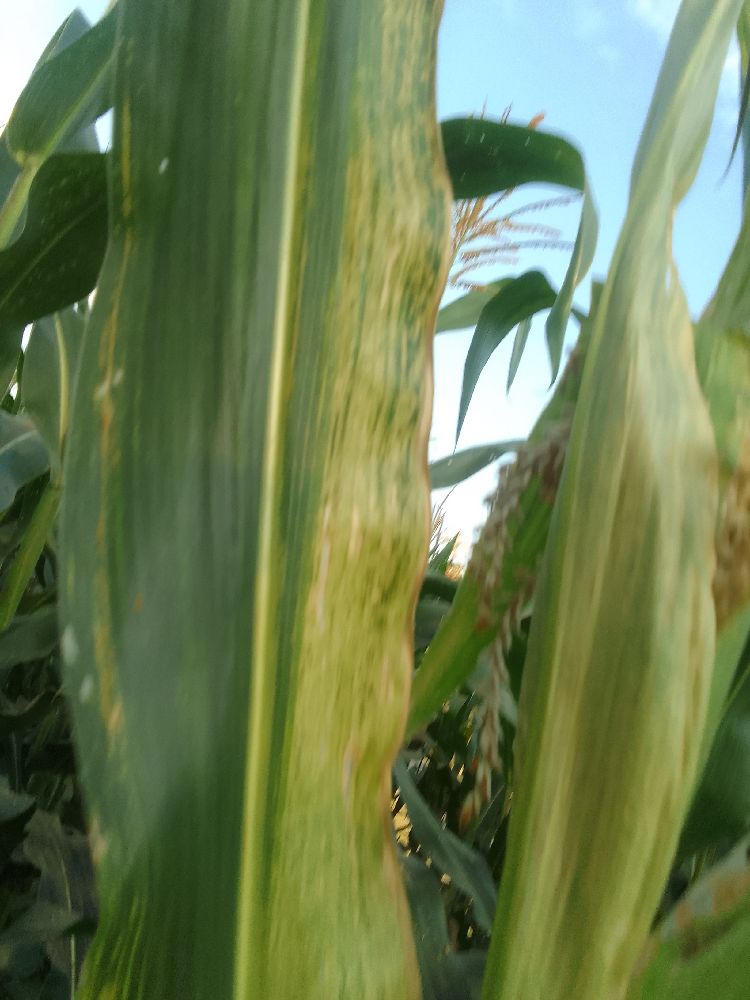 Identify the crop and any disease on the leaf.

maize, maize lethal necrosis
